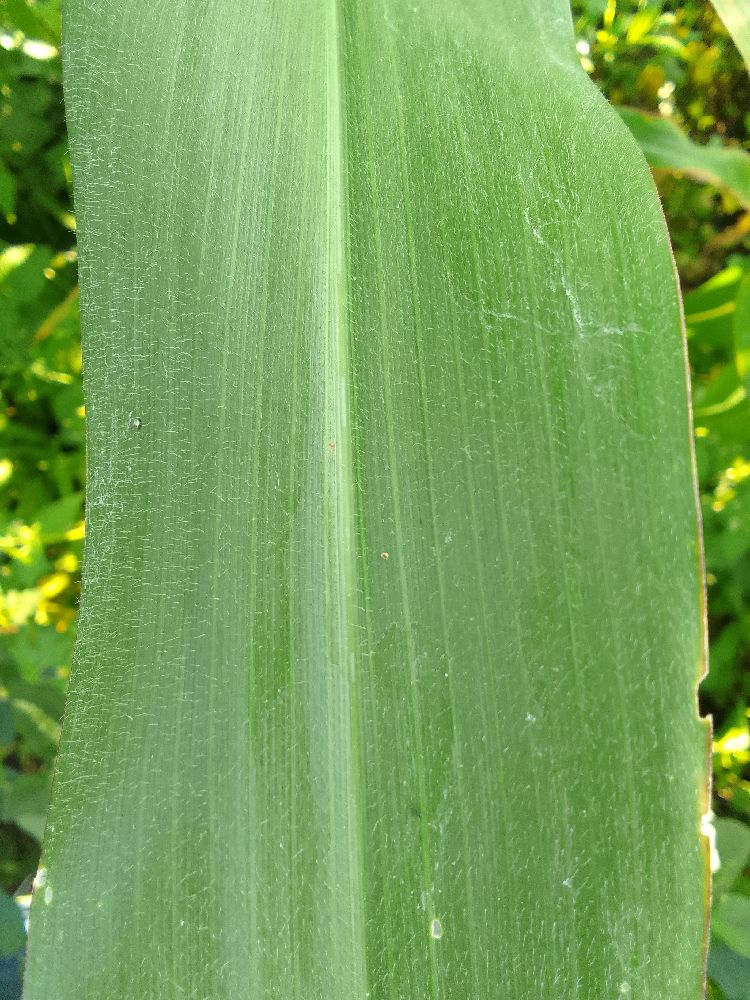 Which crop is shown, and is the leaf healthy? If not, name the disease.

maize, healthy
